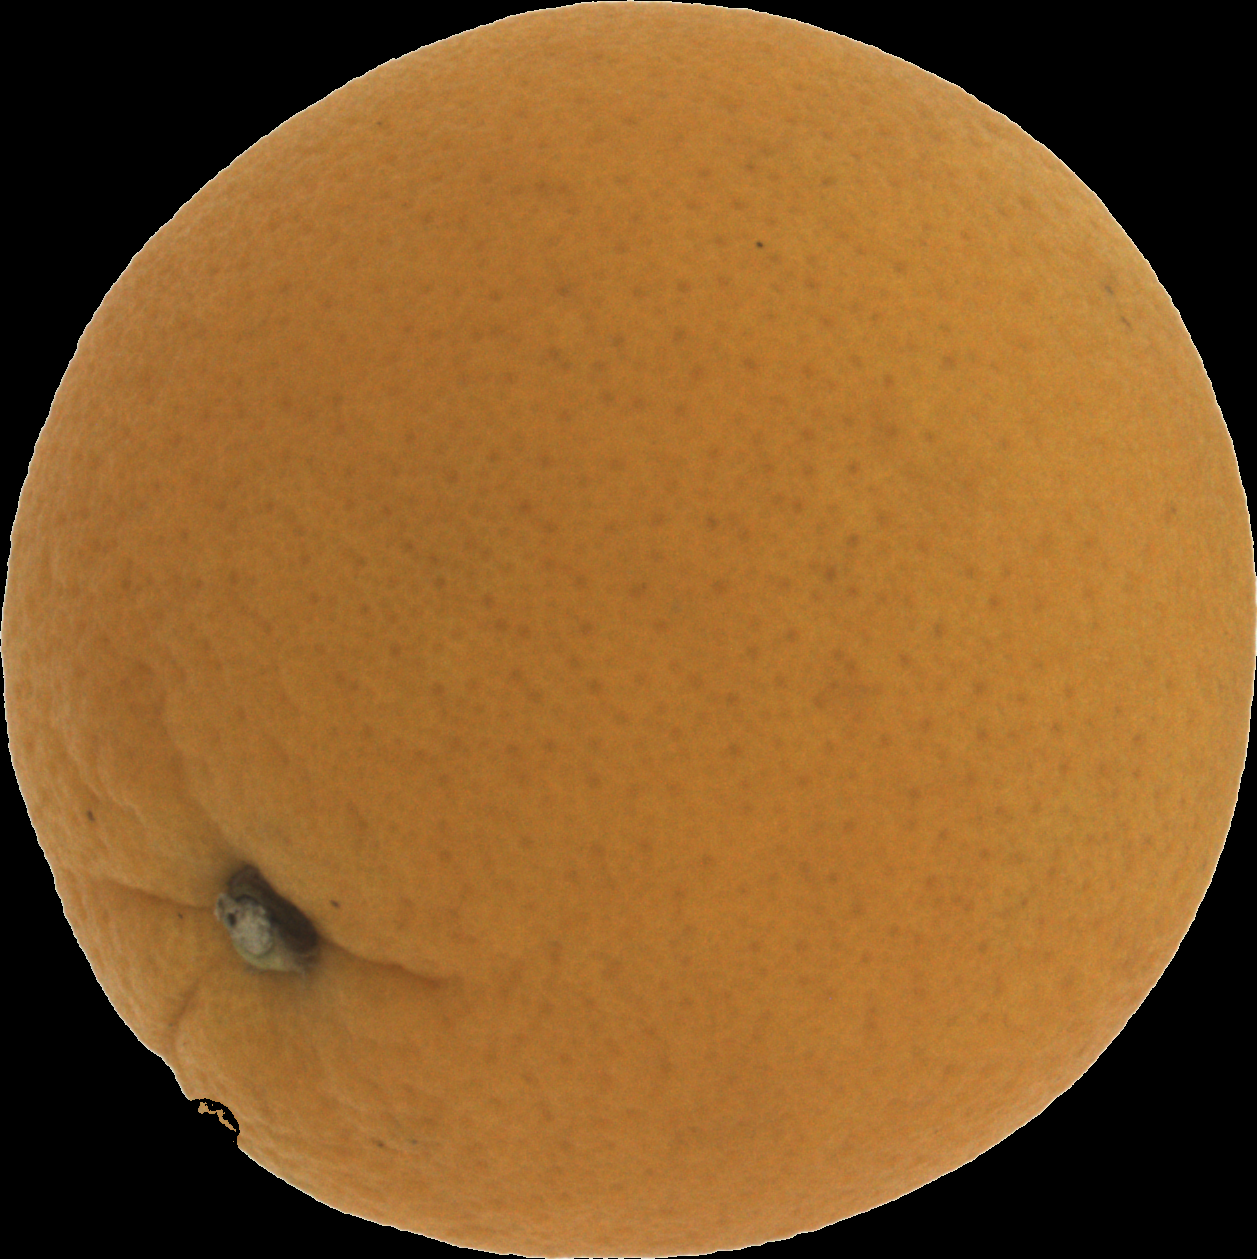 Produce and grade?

orange, good
